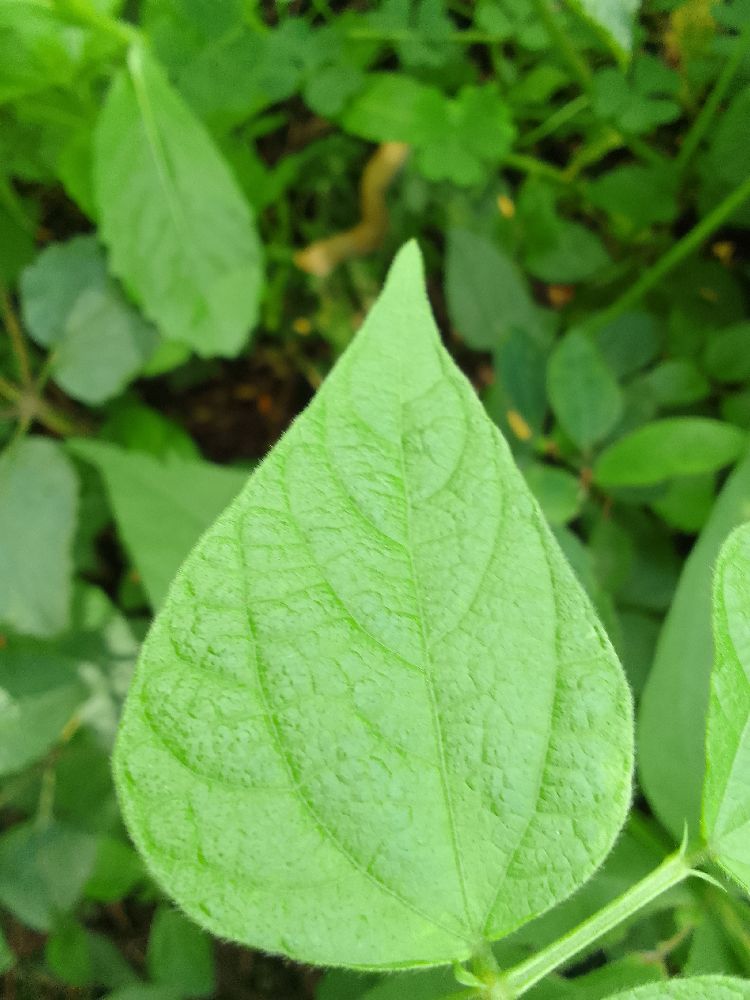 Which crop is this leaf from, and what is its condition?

common bean, healthy
